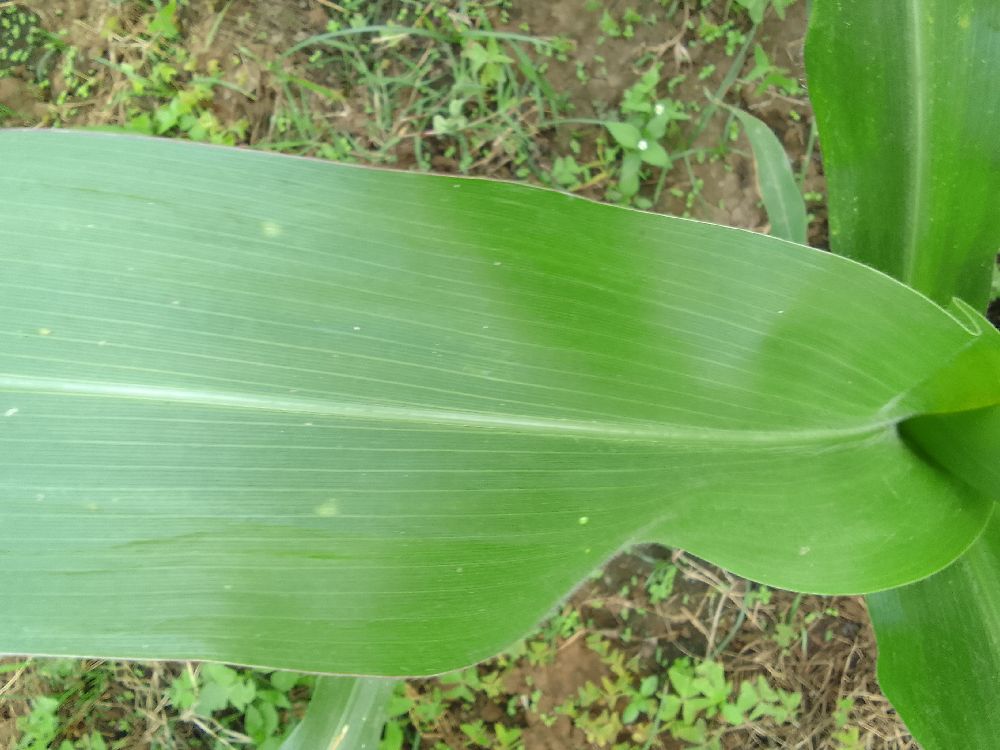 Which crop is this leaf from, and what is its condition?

maize, healthy
